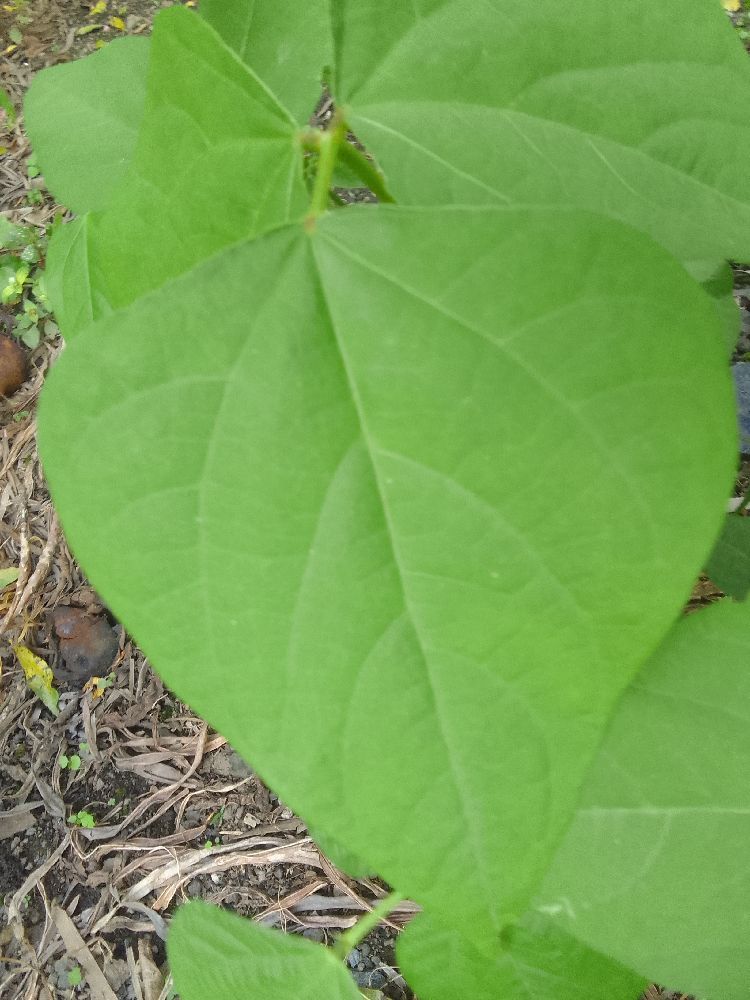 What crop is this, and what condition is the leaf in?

common bean, healthy
